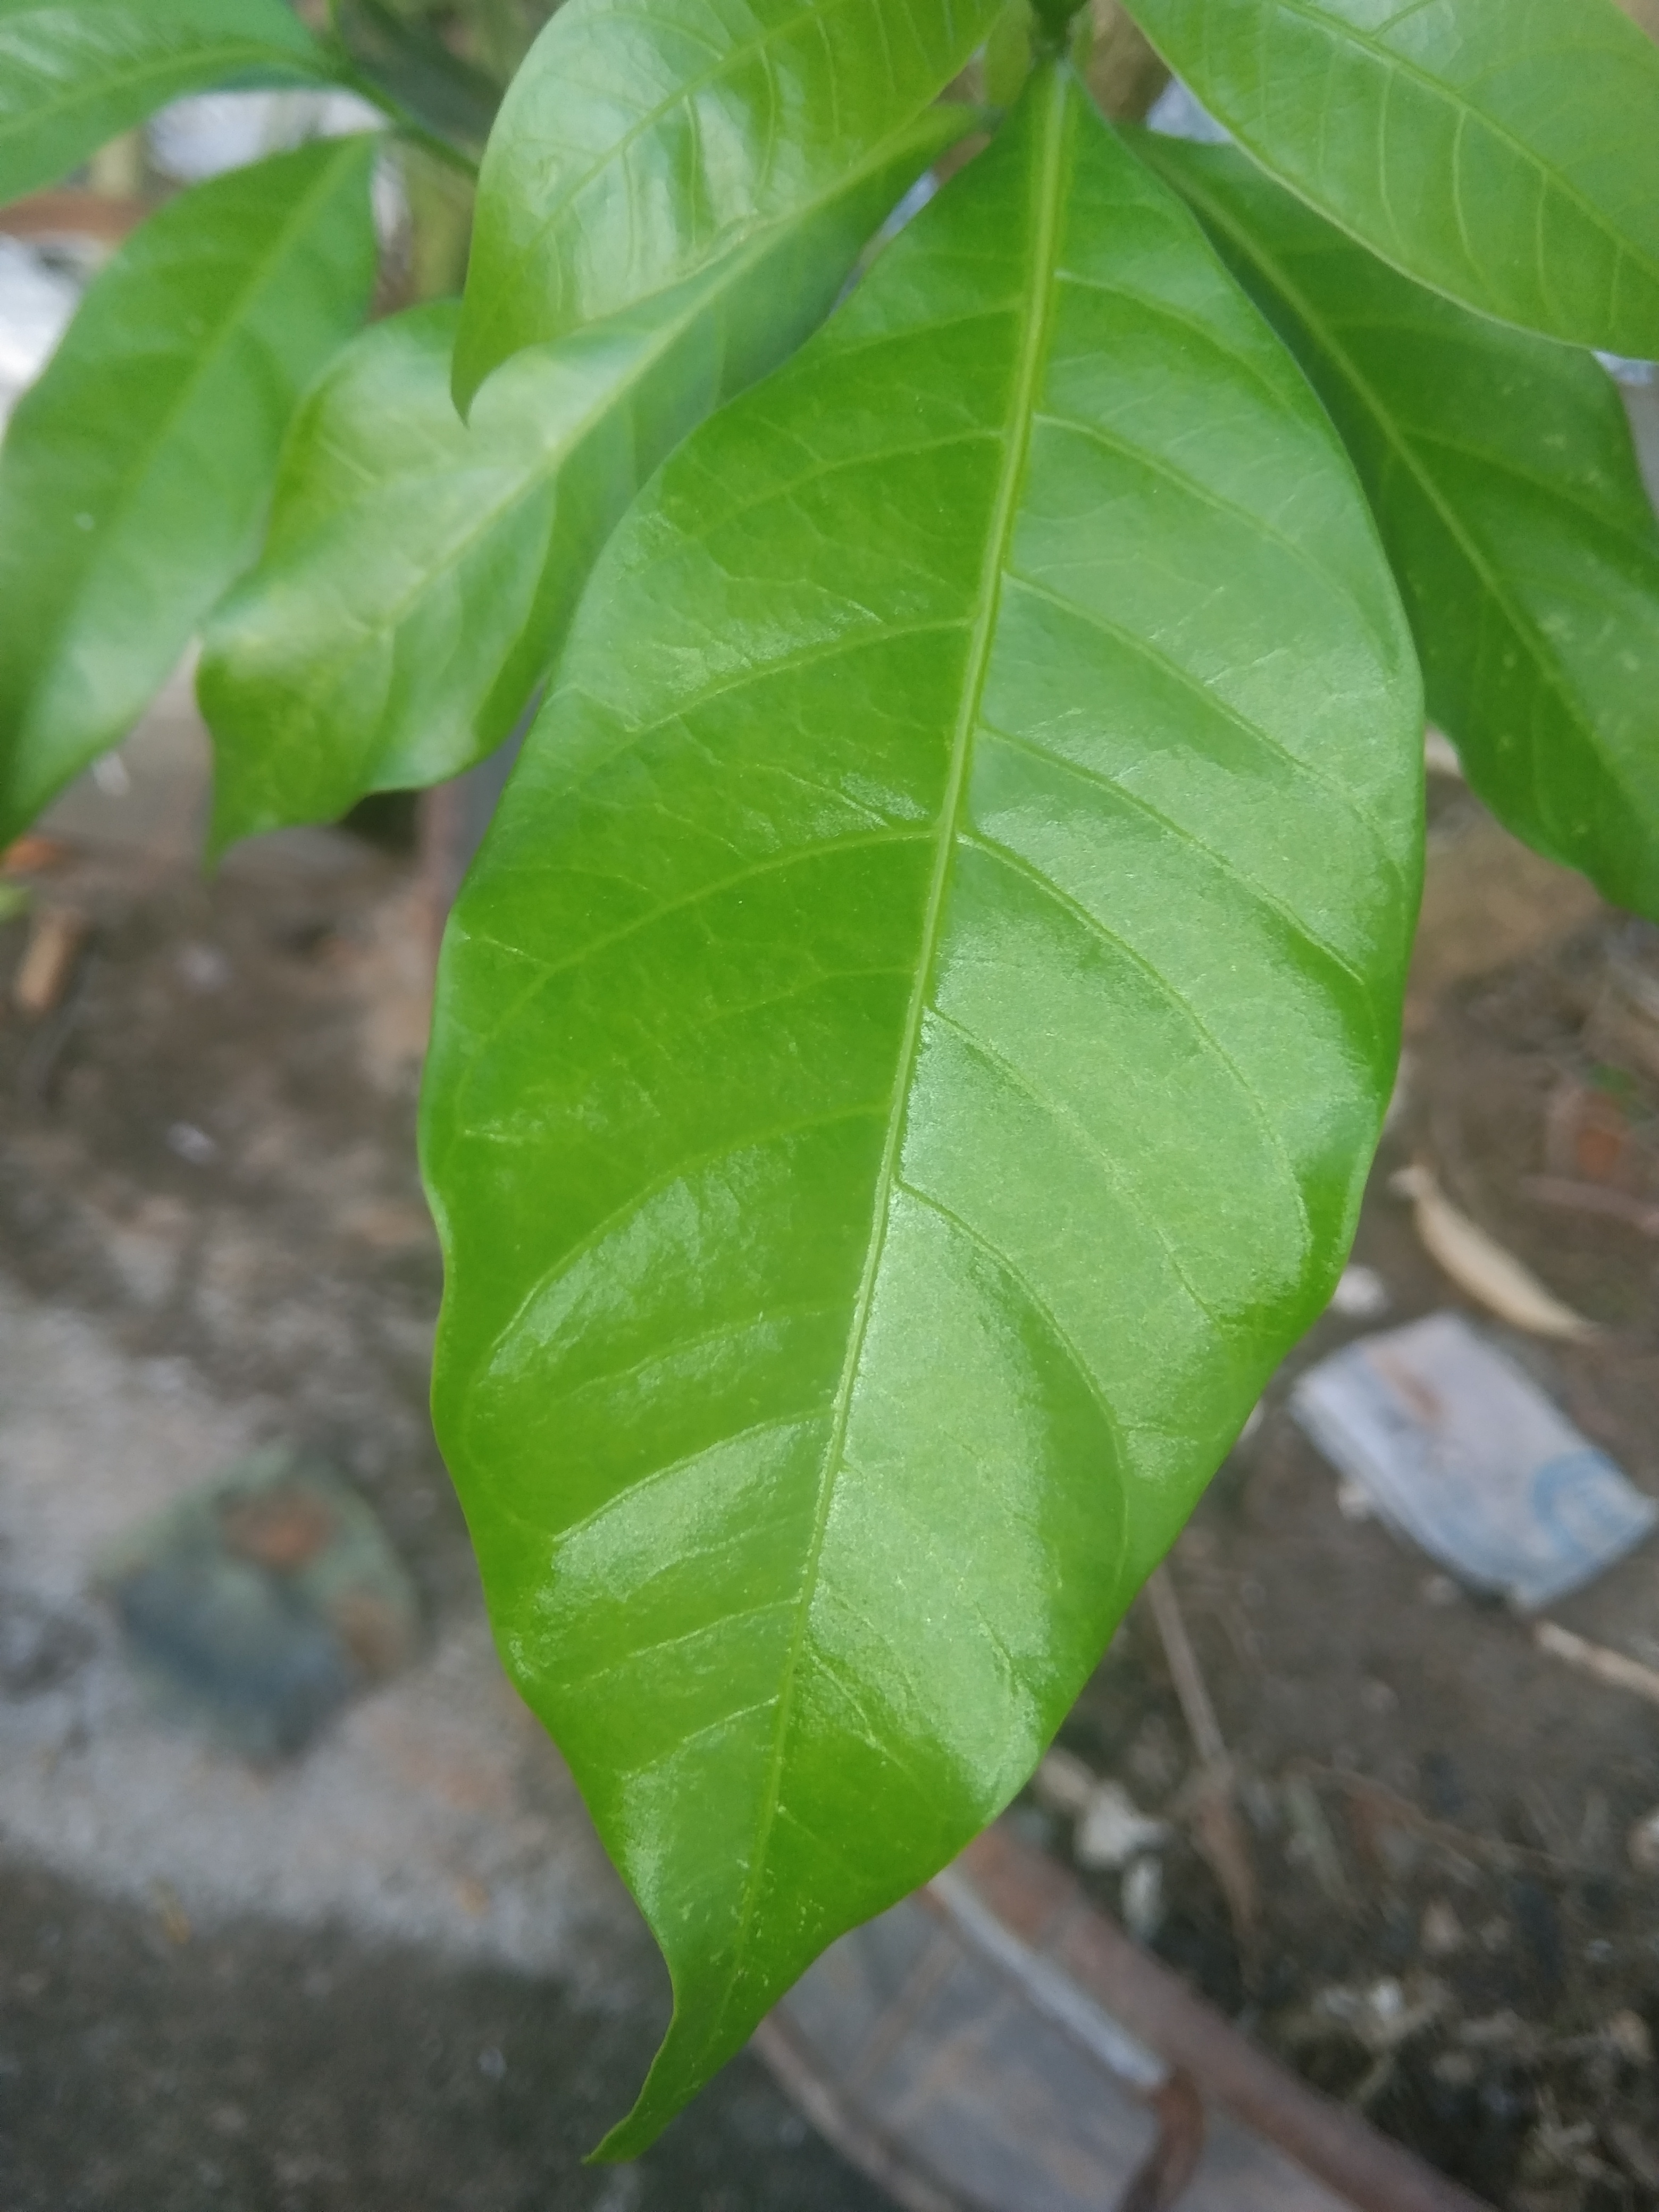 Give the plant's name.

togor
